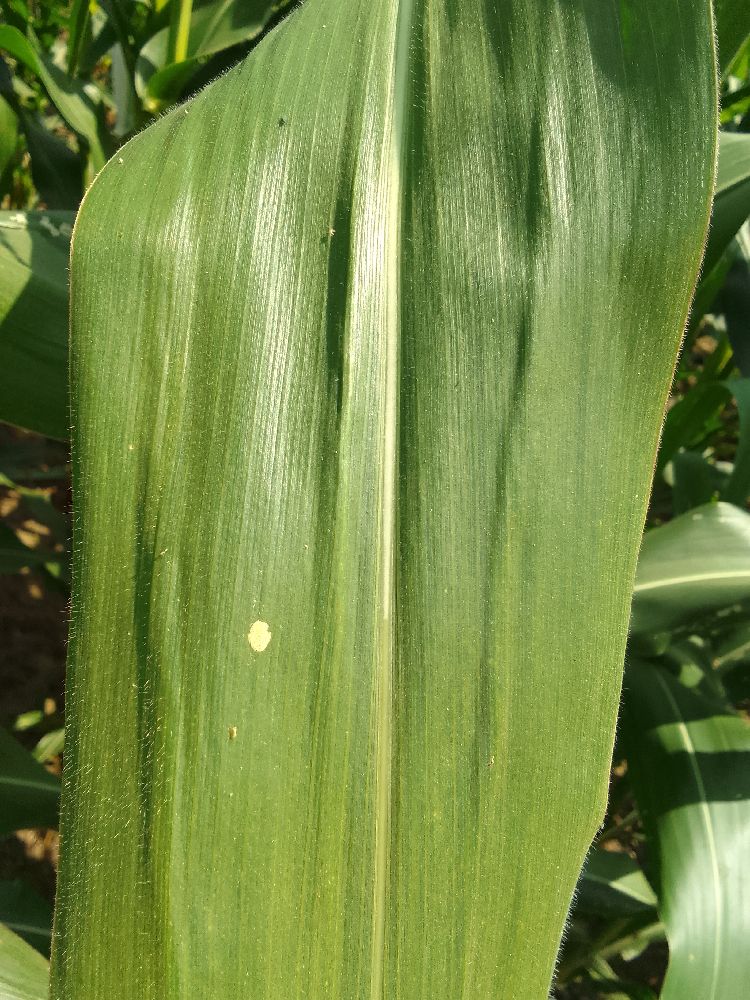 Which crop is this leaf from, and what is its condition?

maize, healthy
